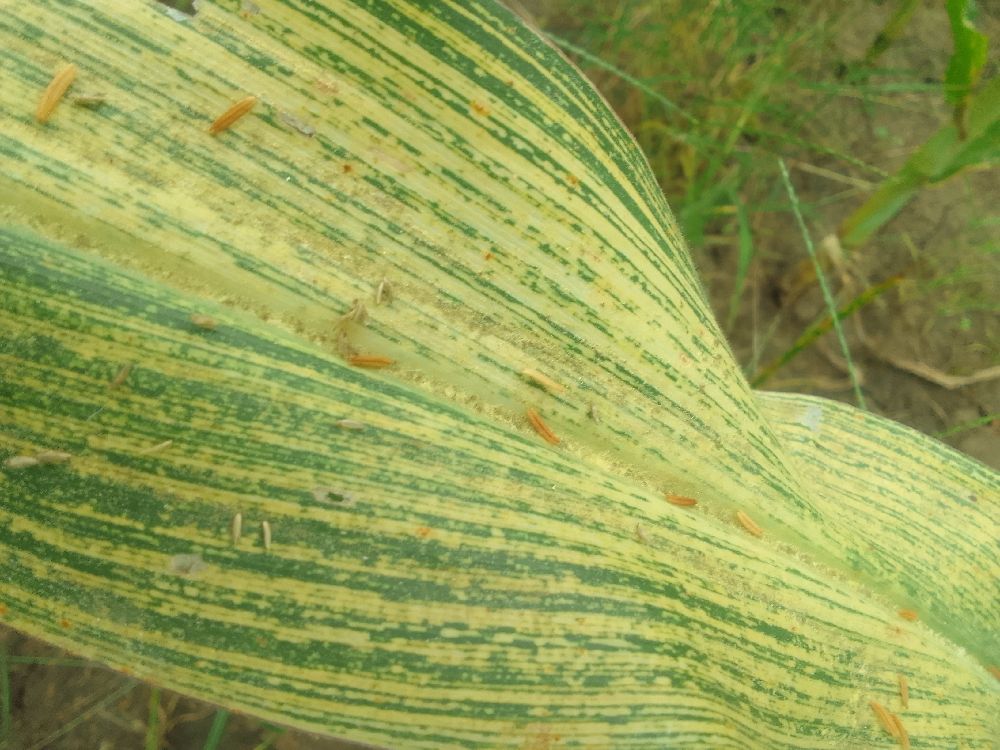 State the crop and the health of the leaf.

maize, maize streak virus
